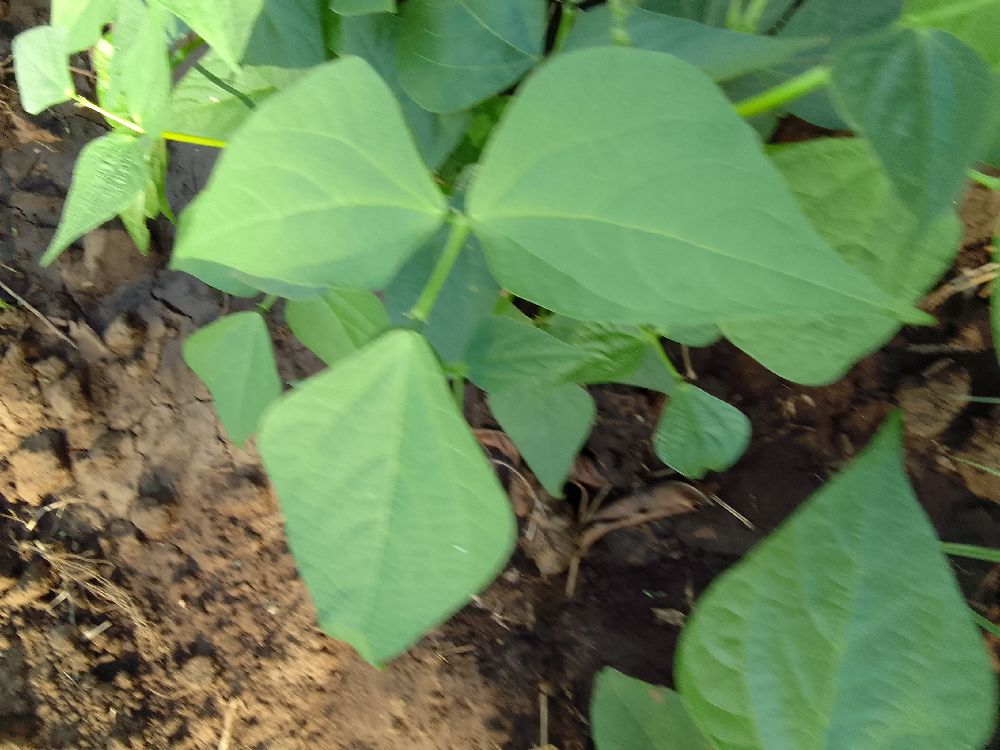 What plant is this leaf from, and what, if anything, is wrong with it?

common bean, healthy
